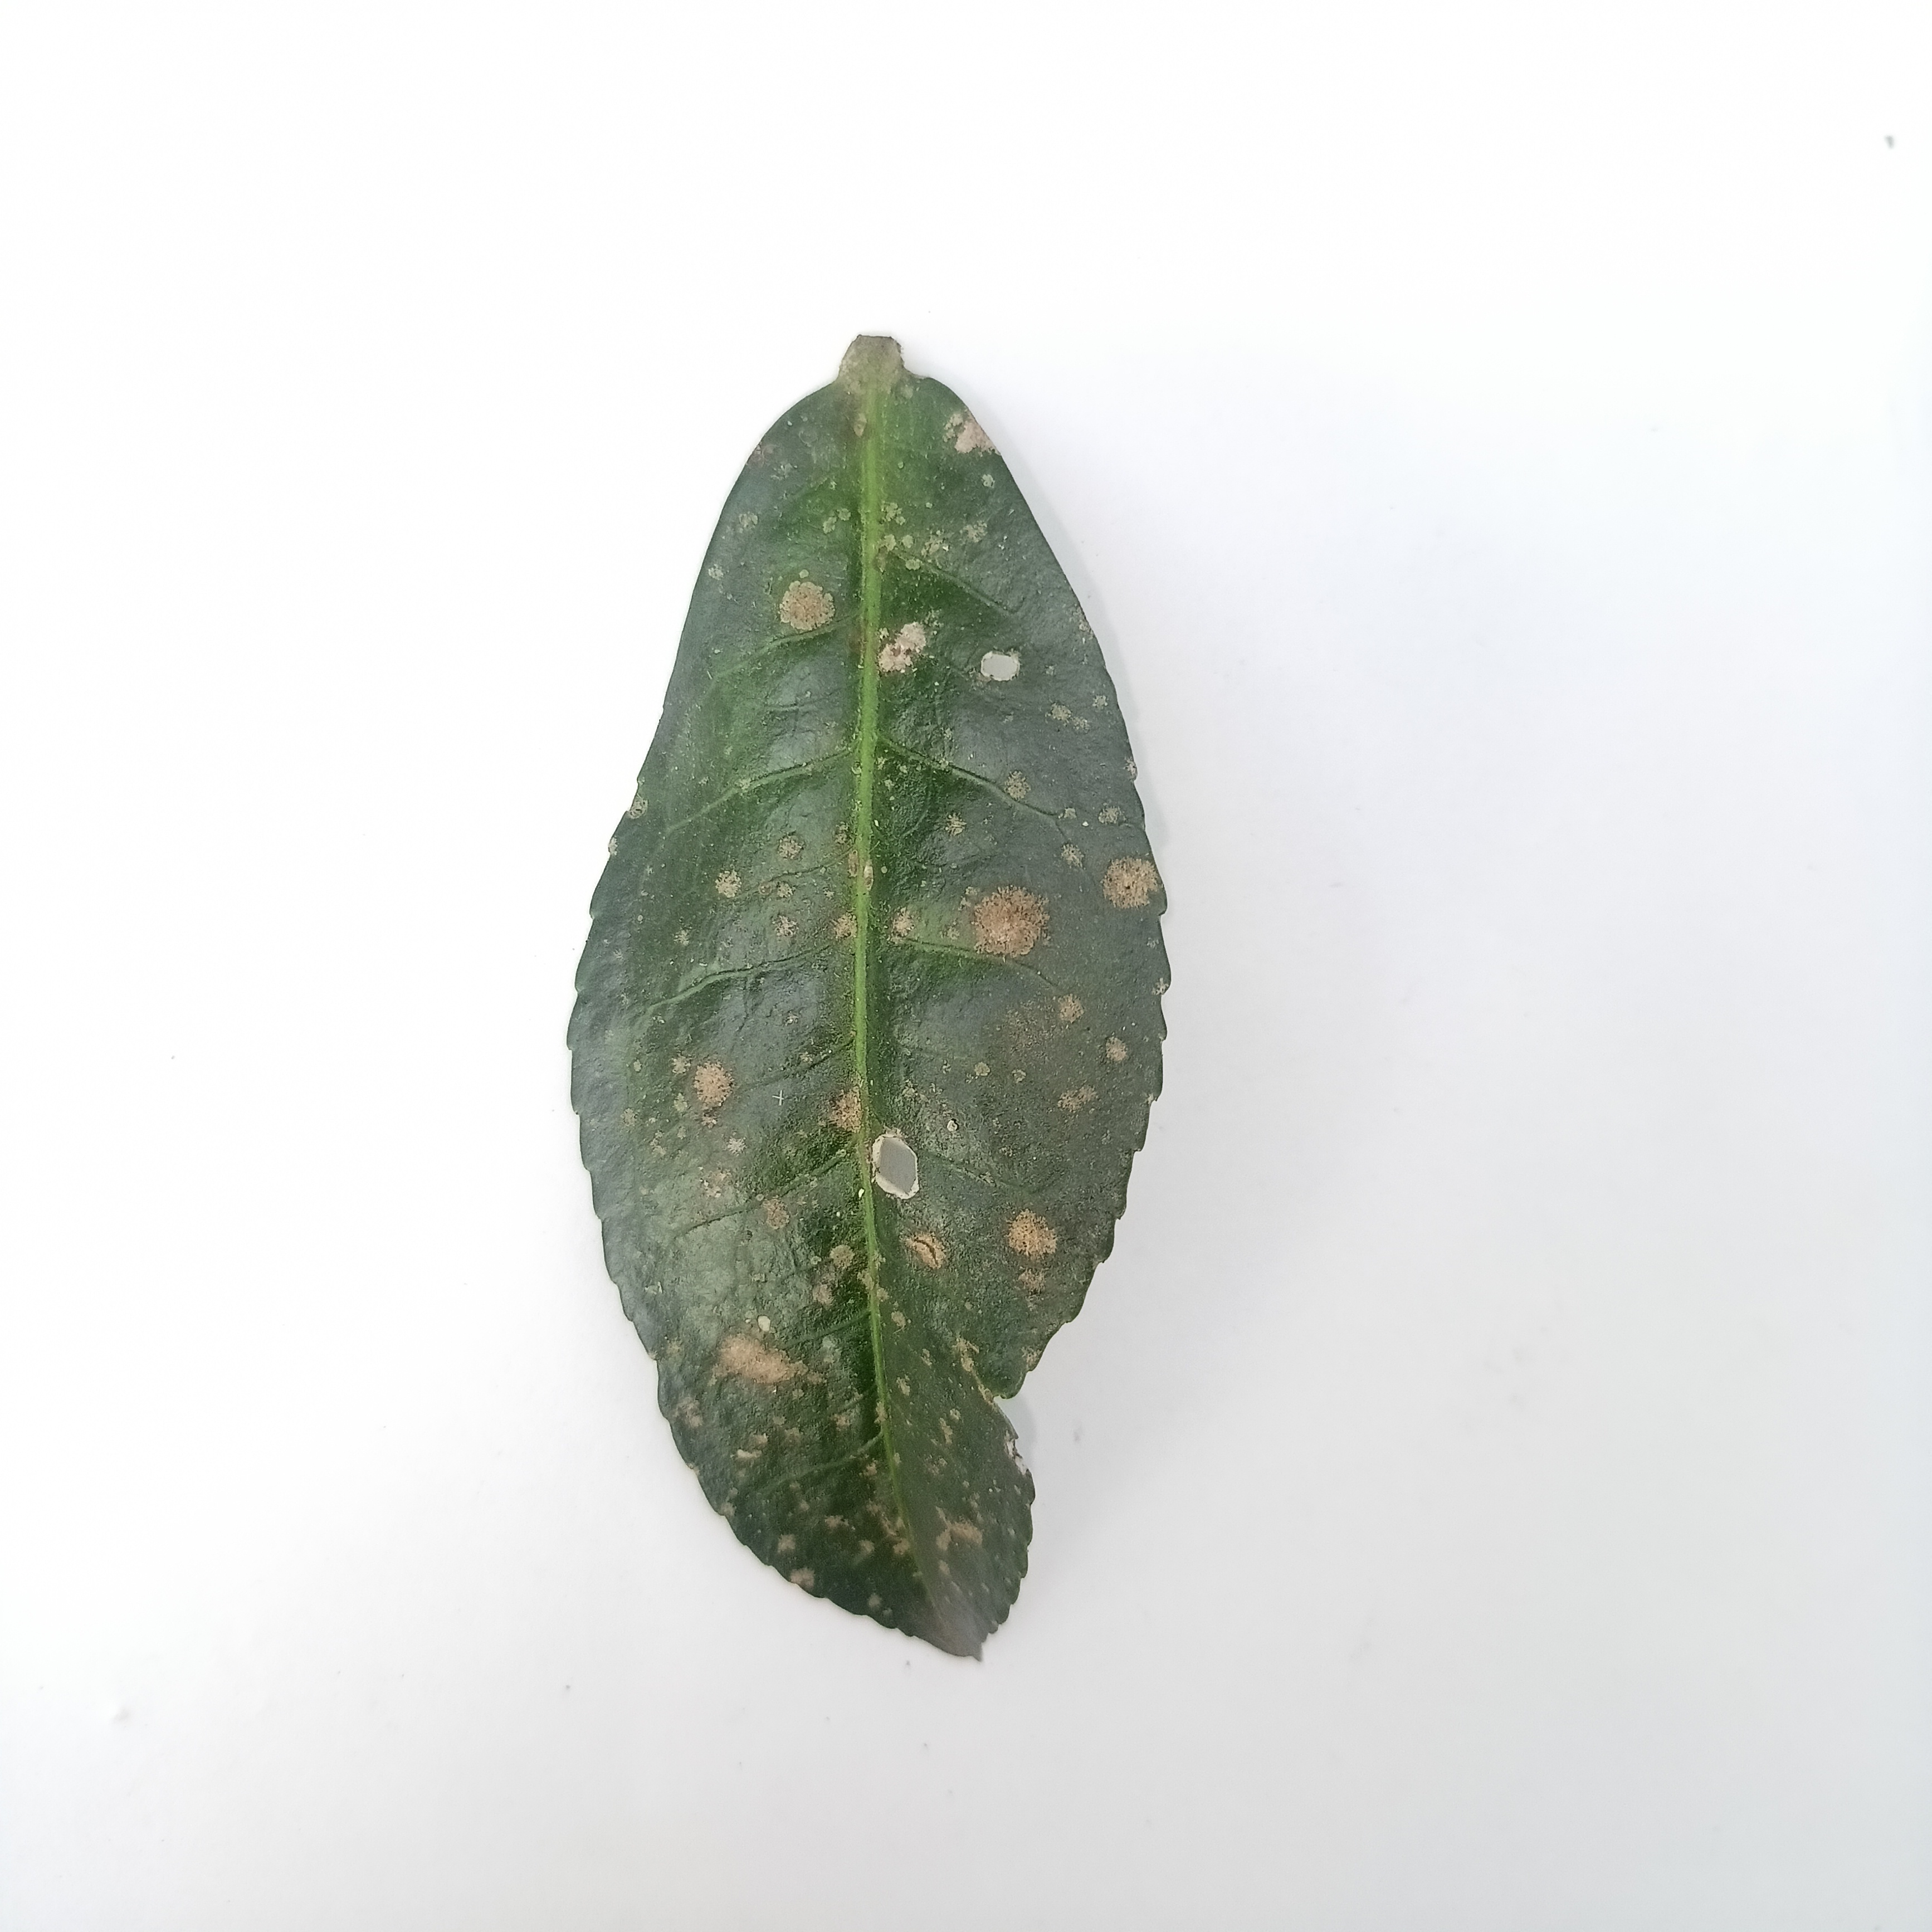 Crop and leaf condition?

tea, algal leaf
